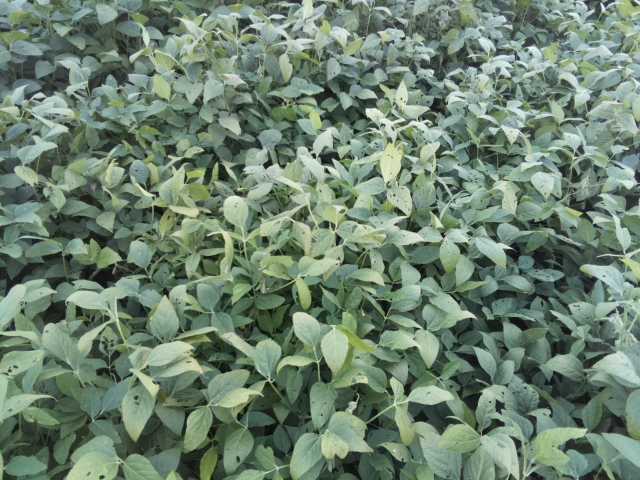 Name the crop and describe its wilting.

soybean, leaves with no wilting
